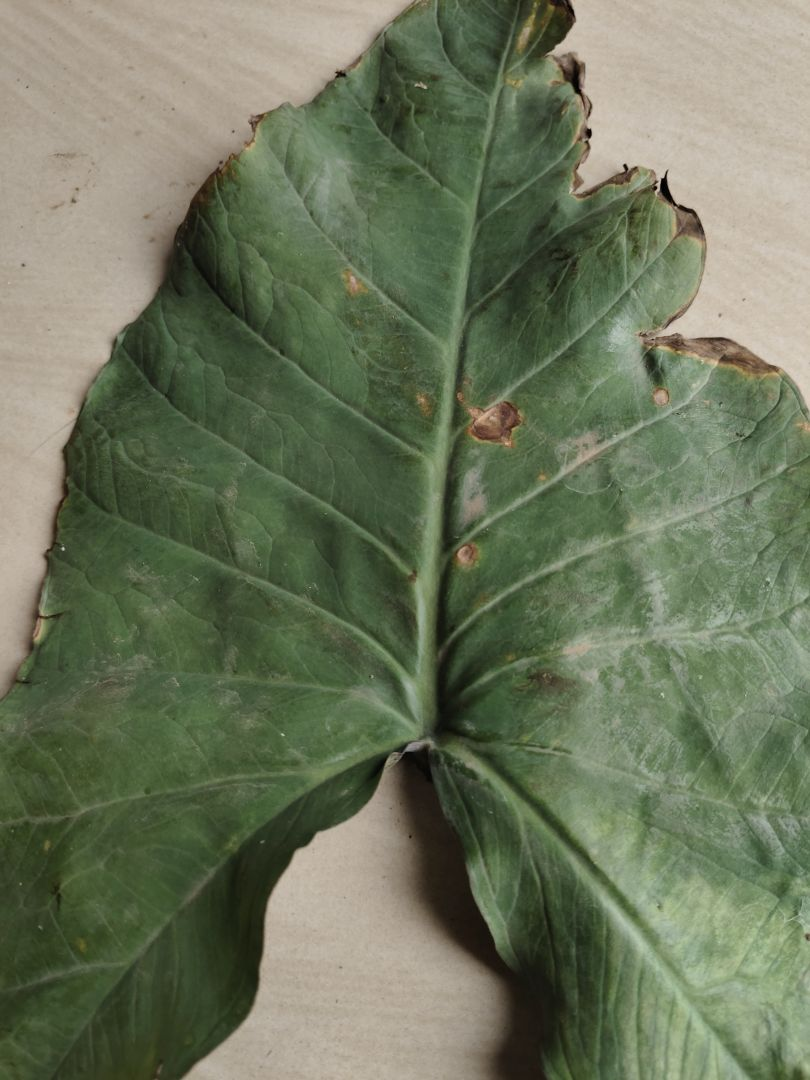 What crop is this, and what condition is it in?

taro, leaf blight
